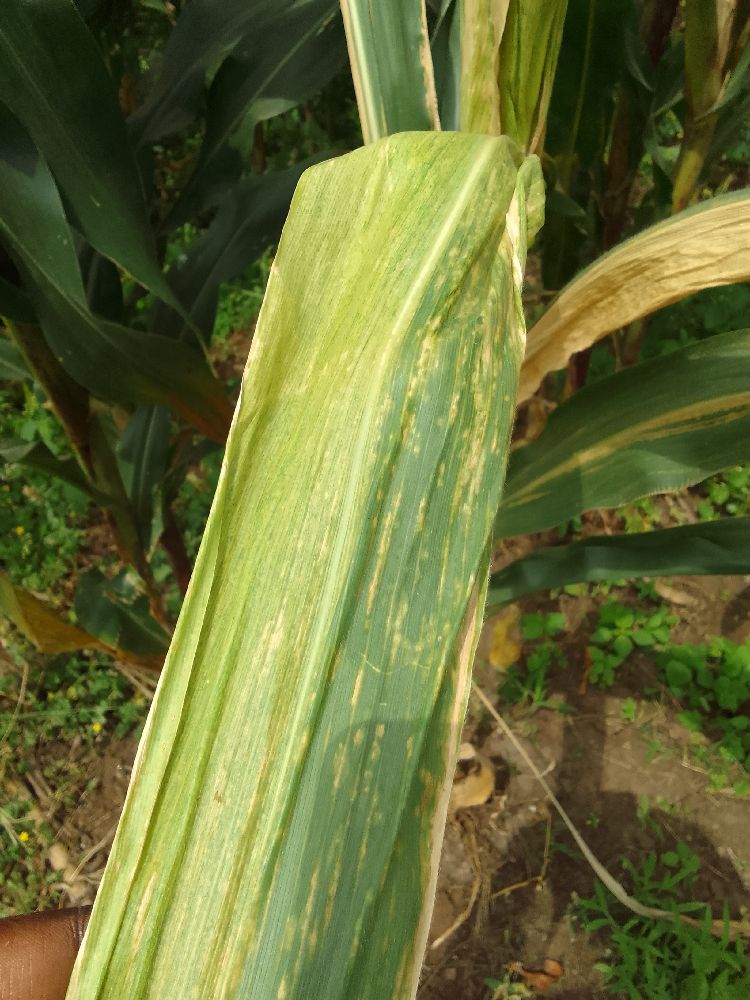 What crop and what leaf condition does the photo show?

maize, maize lethal necrosis
